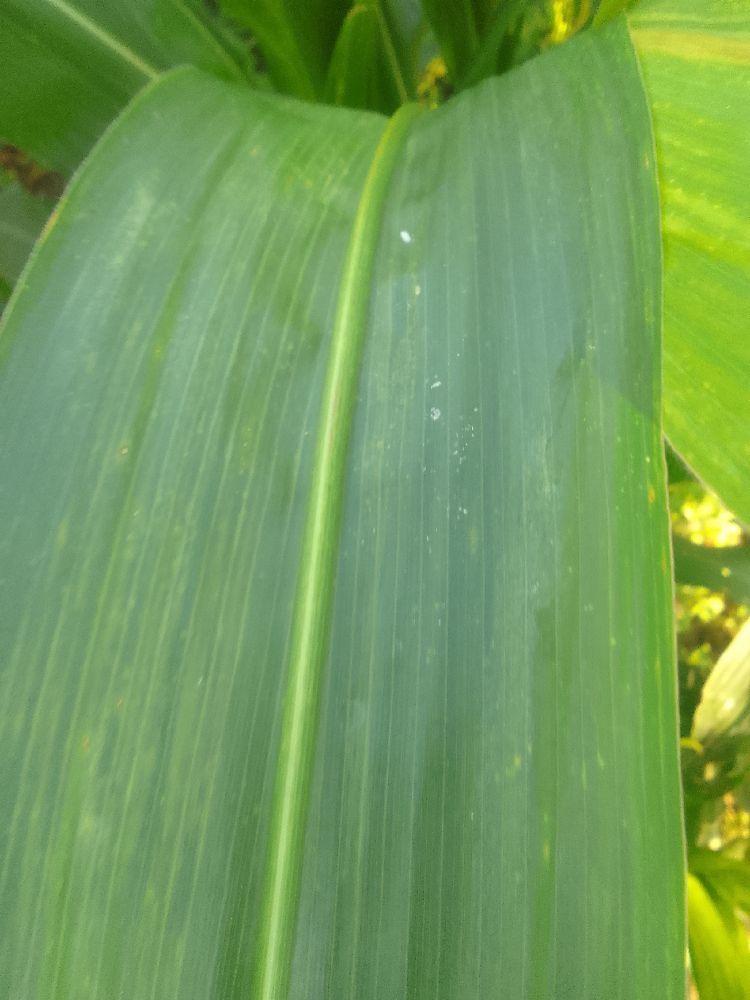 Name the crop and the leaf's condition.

maize, healthy
